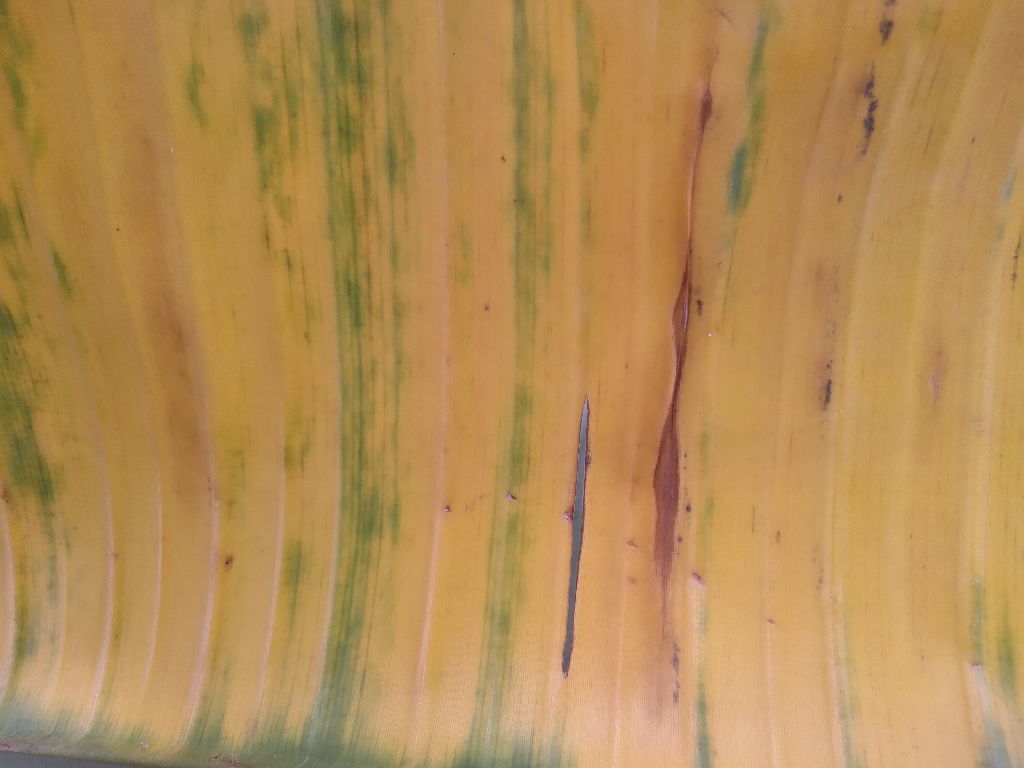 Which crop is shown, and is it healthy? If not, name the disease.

banana, fusarium wilt race 1
